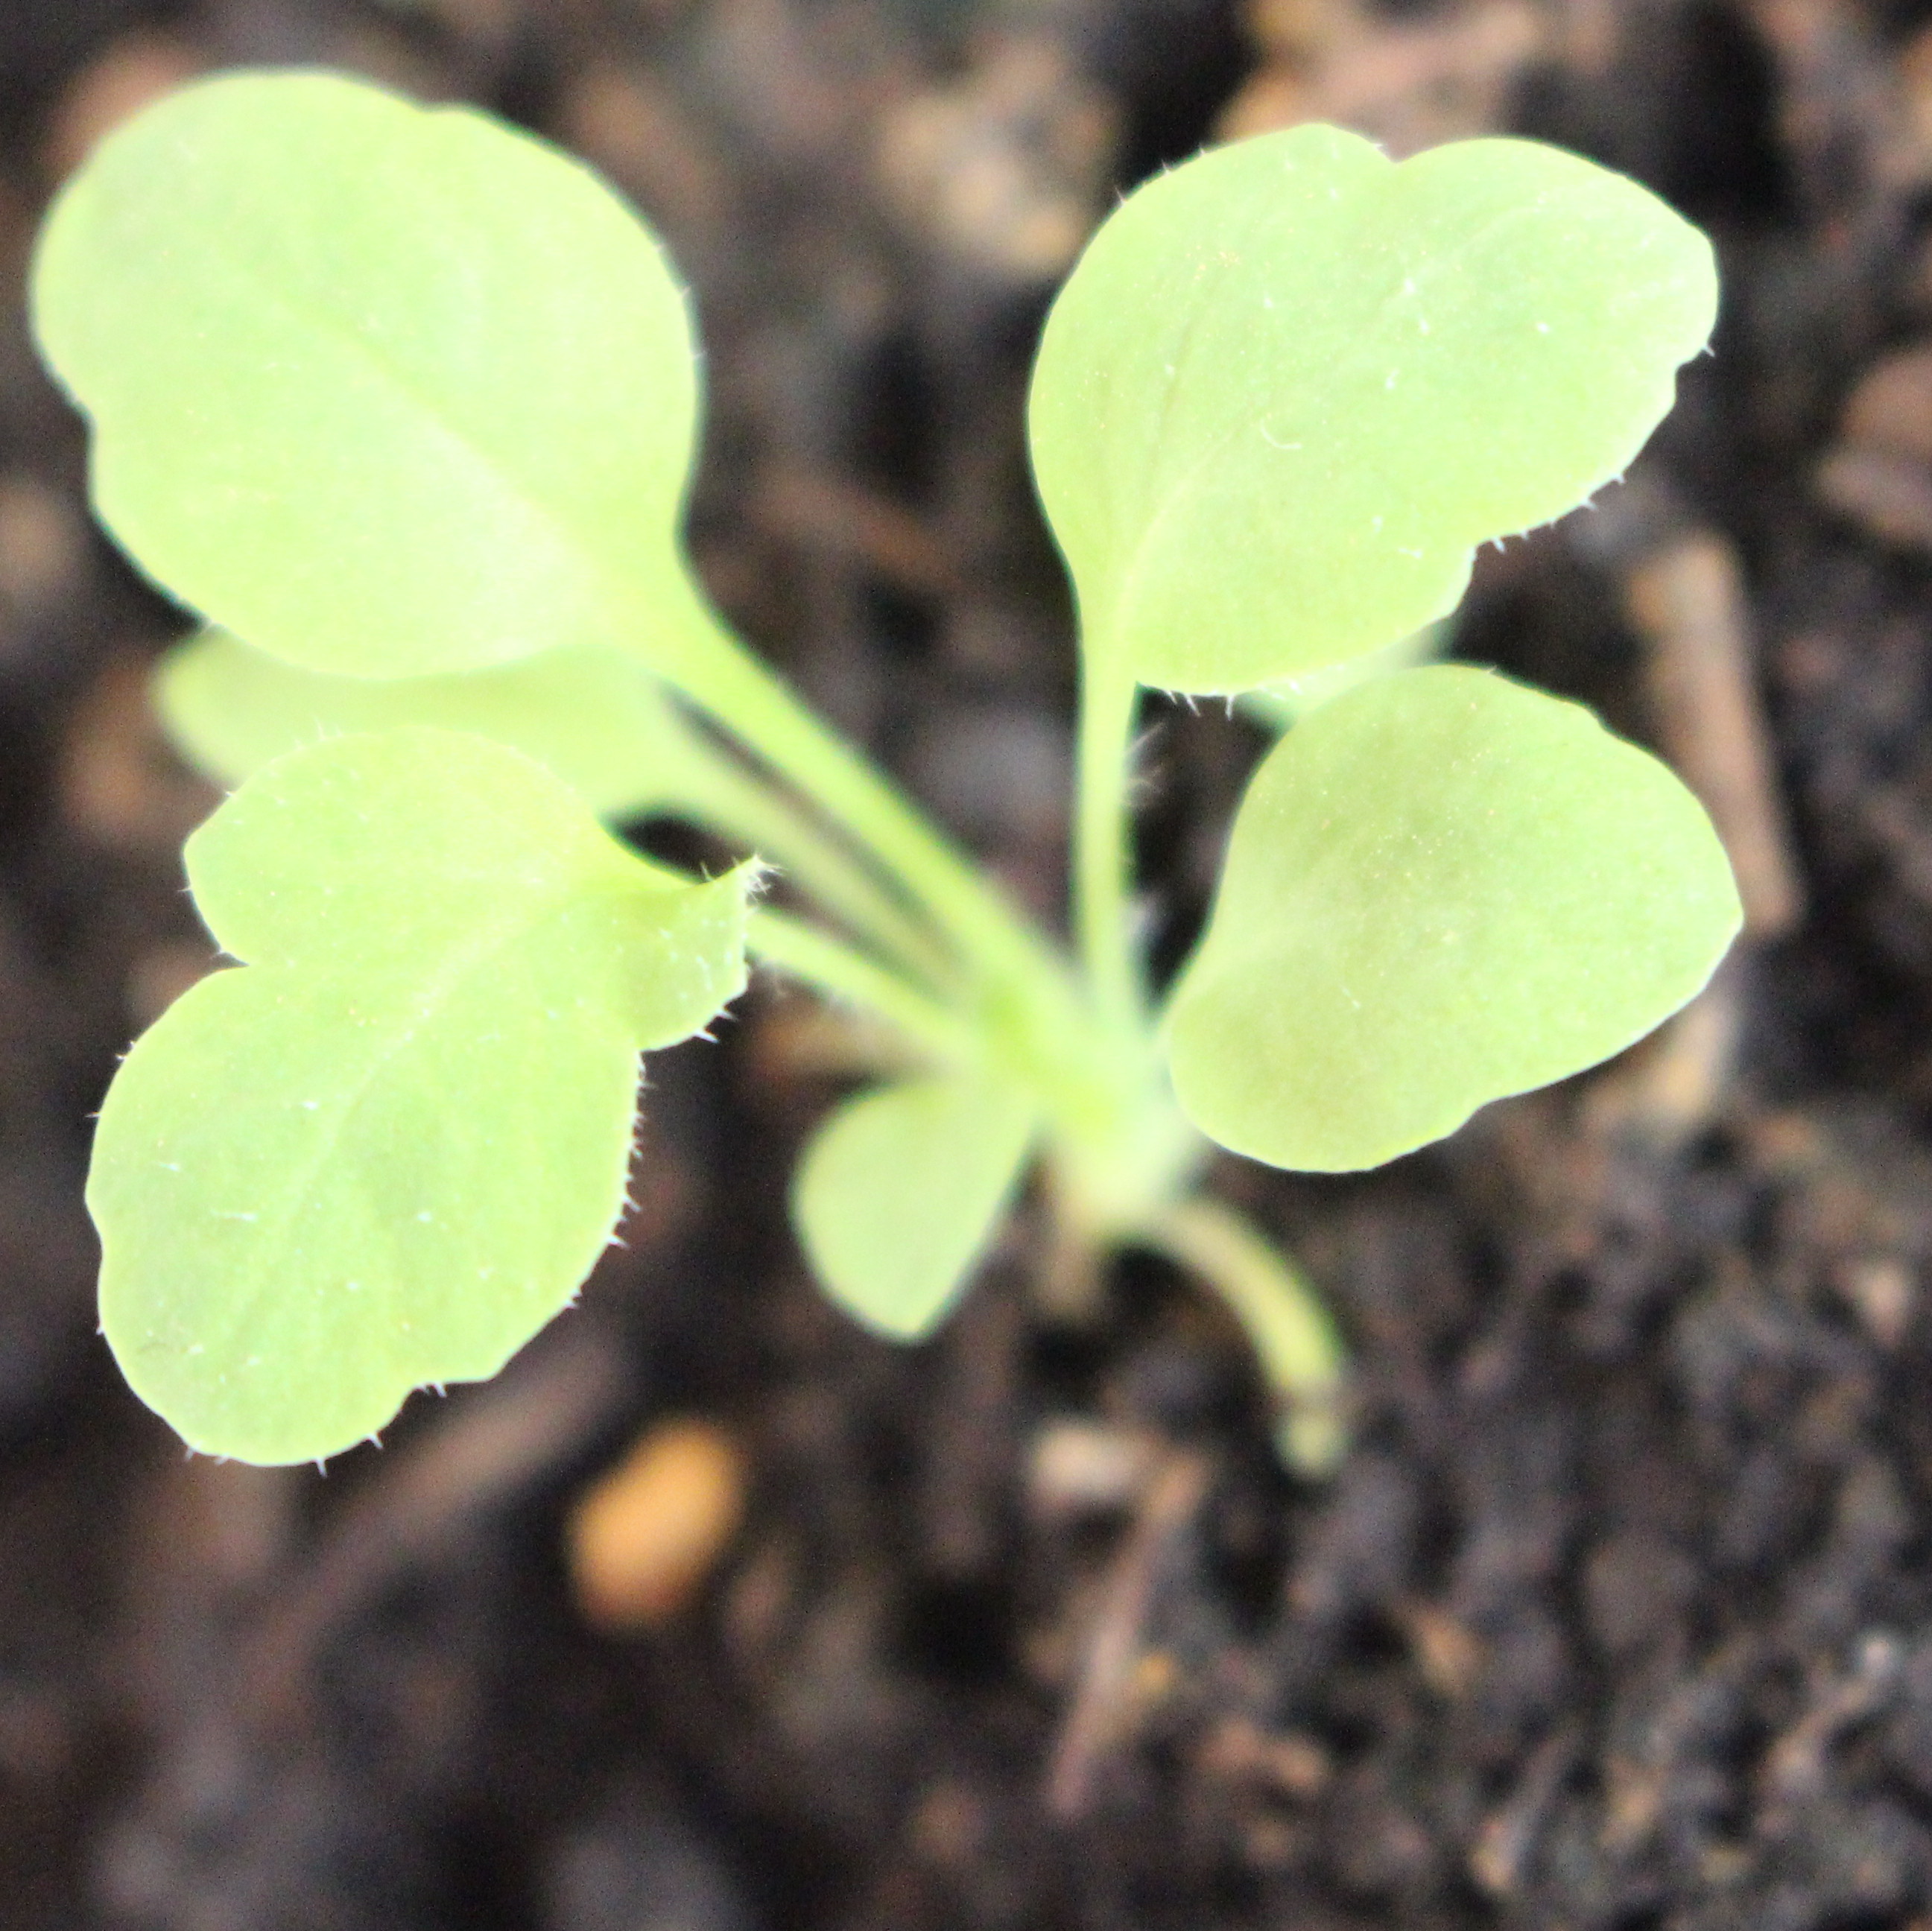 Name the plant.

Papaver rhoeas
